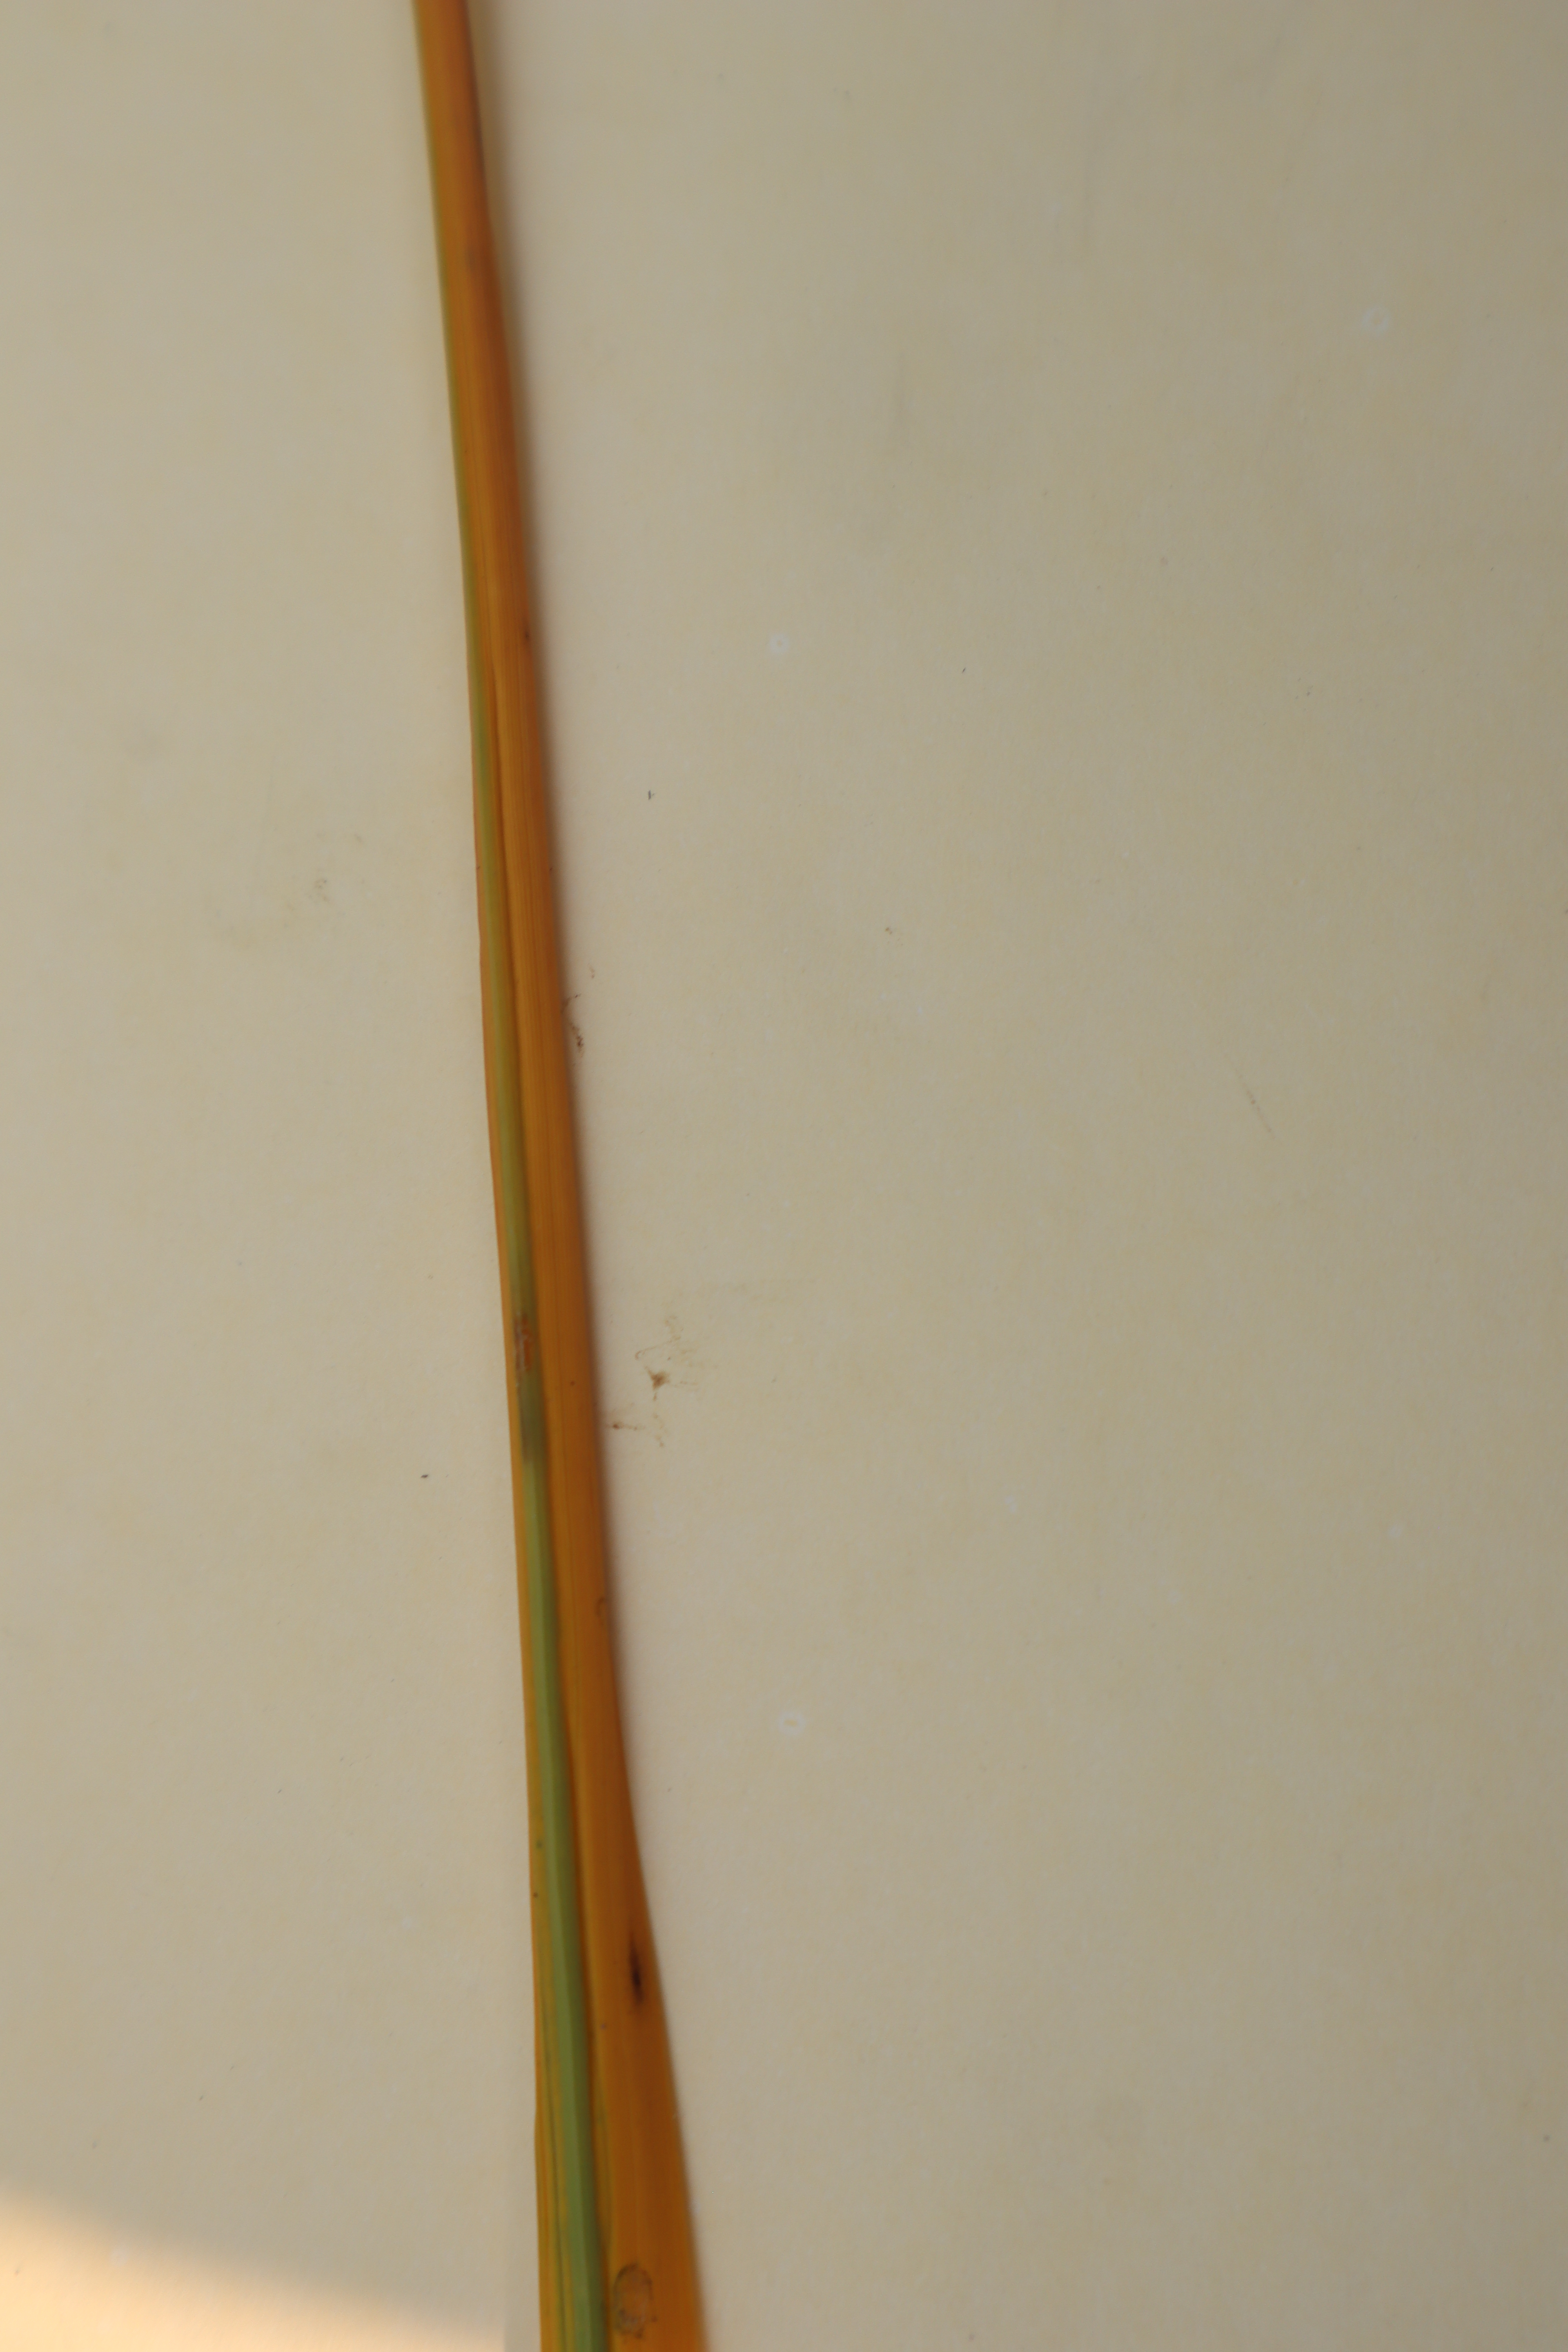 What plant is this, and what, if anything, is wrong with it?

rice, tungro virus disease
